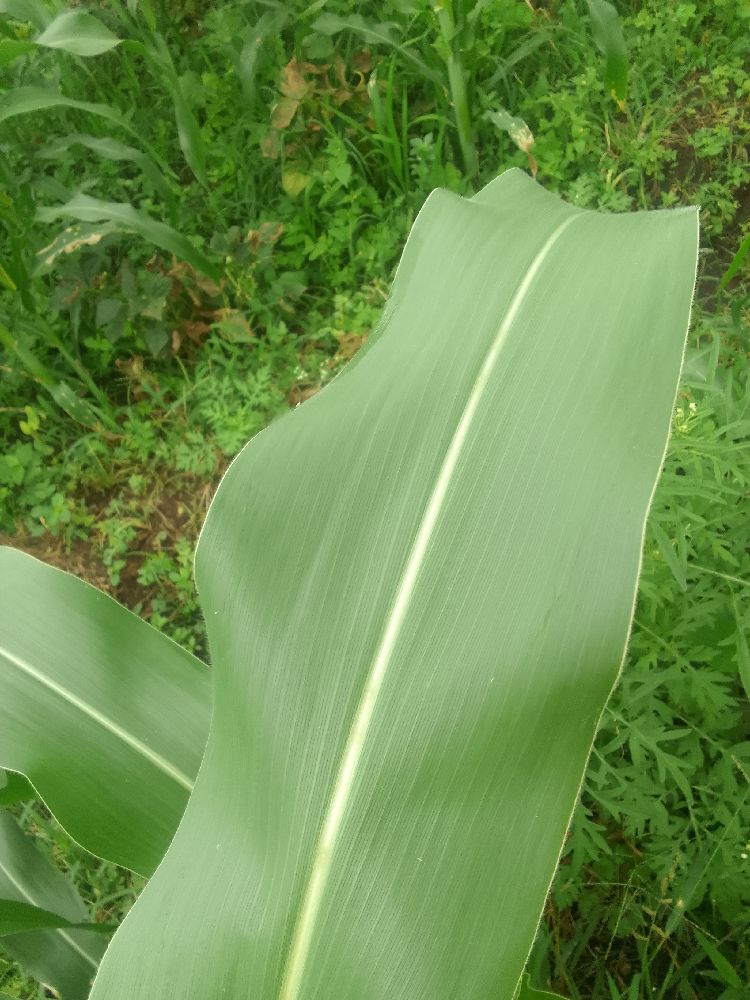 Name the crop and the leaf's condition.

maize, healthy
